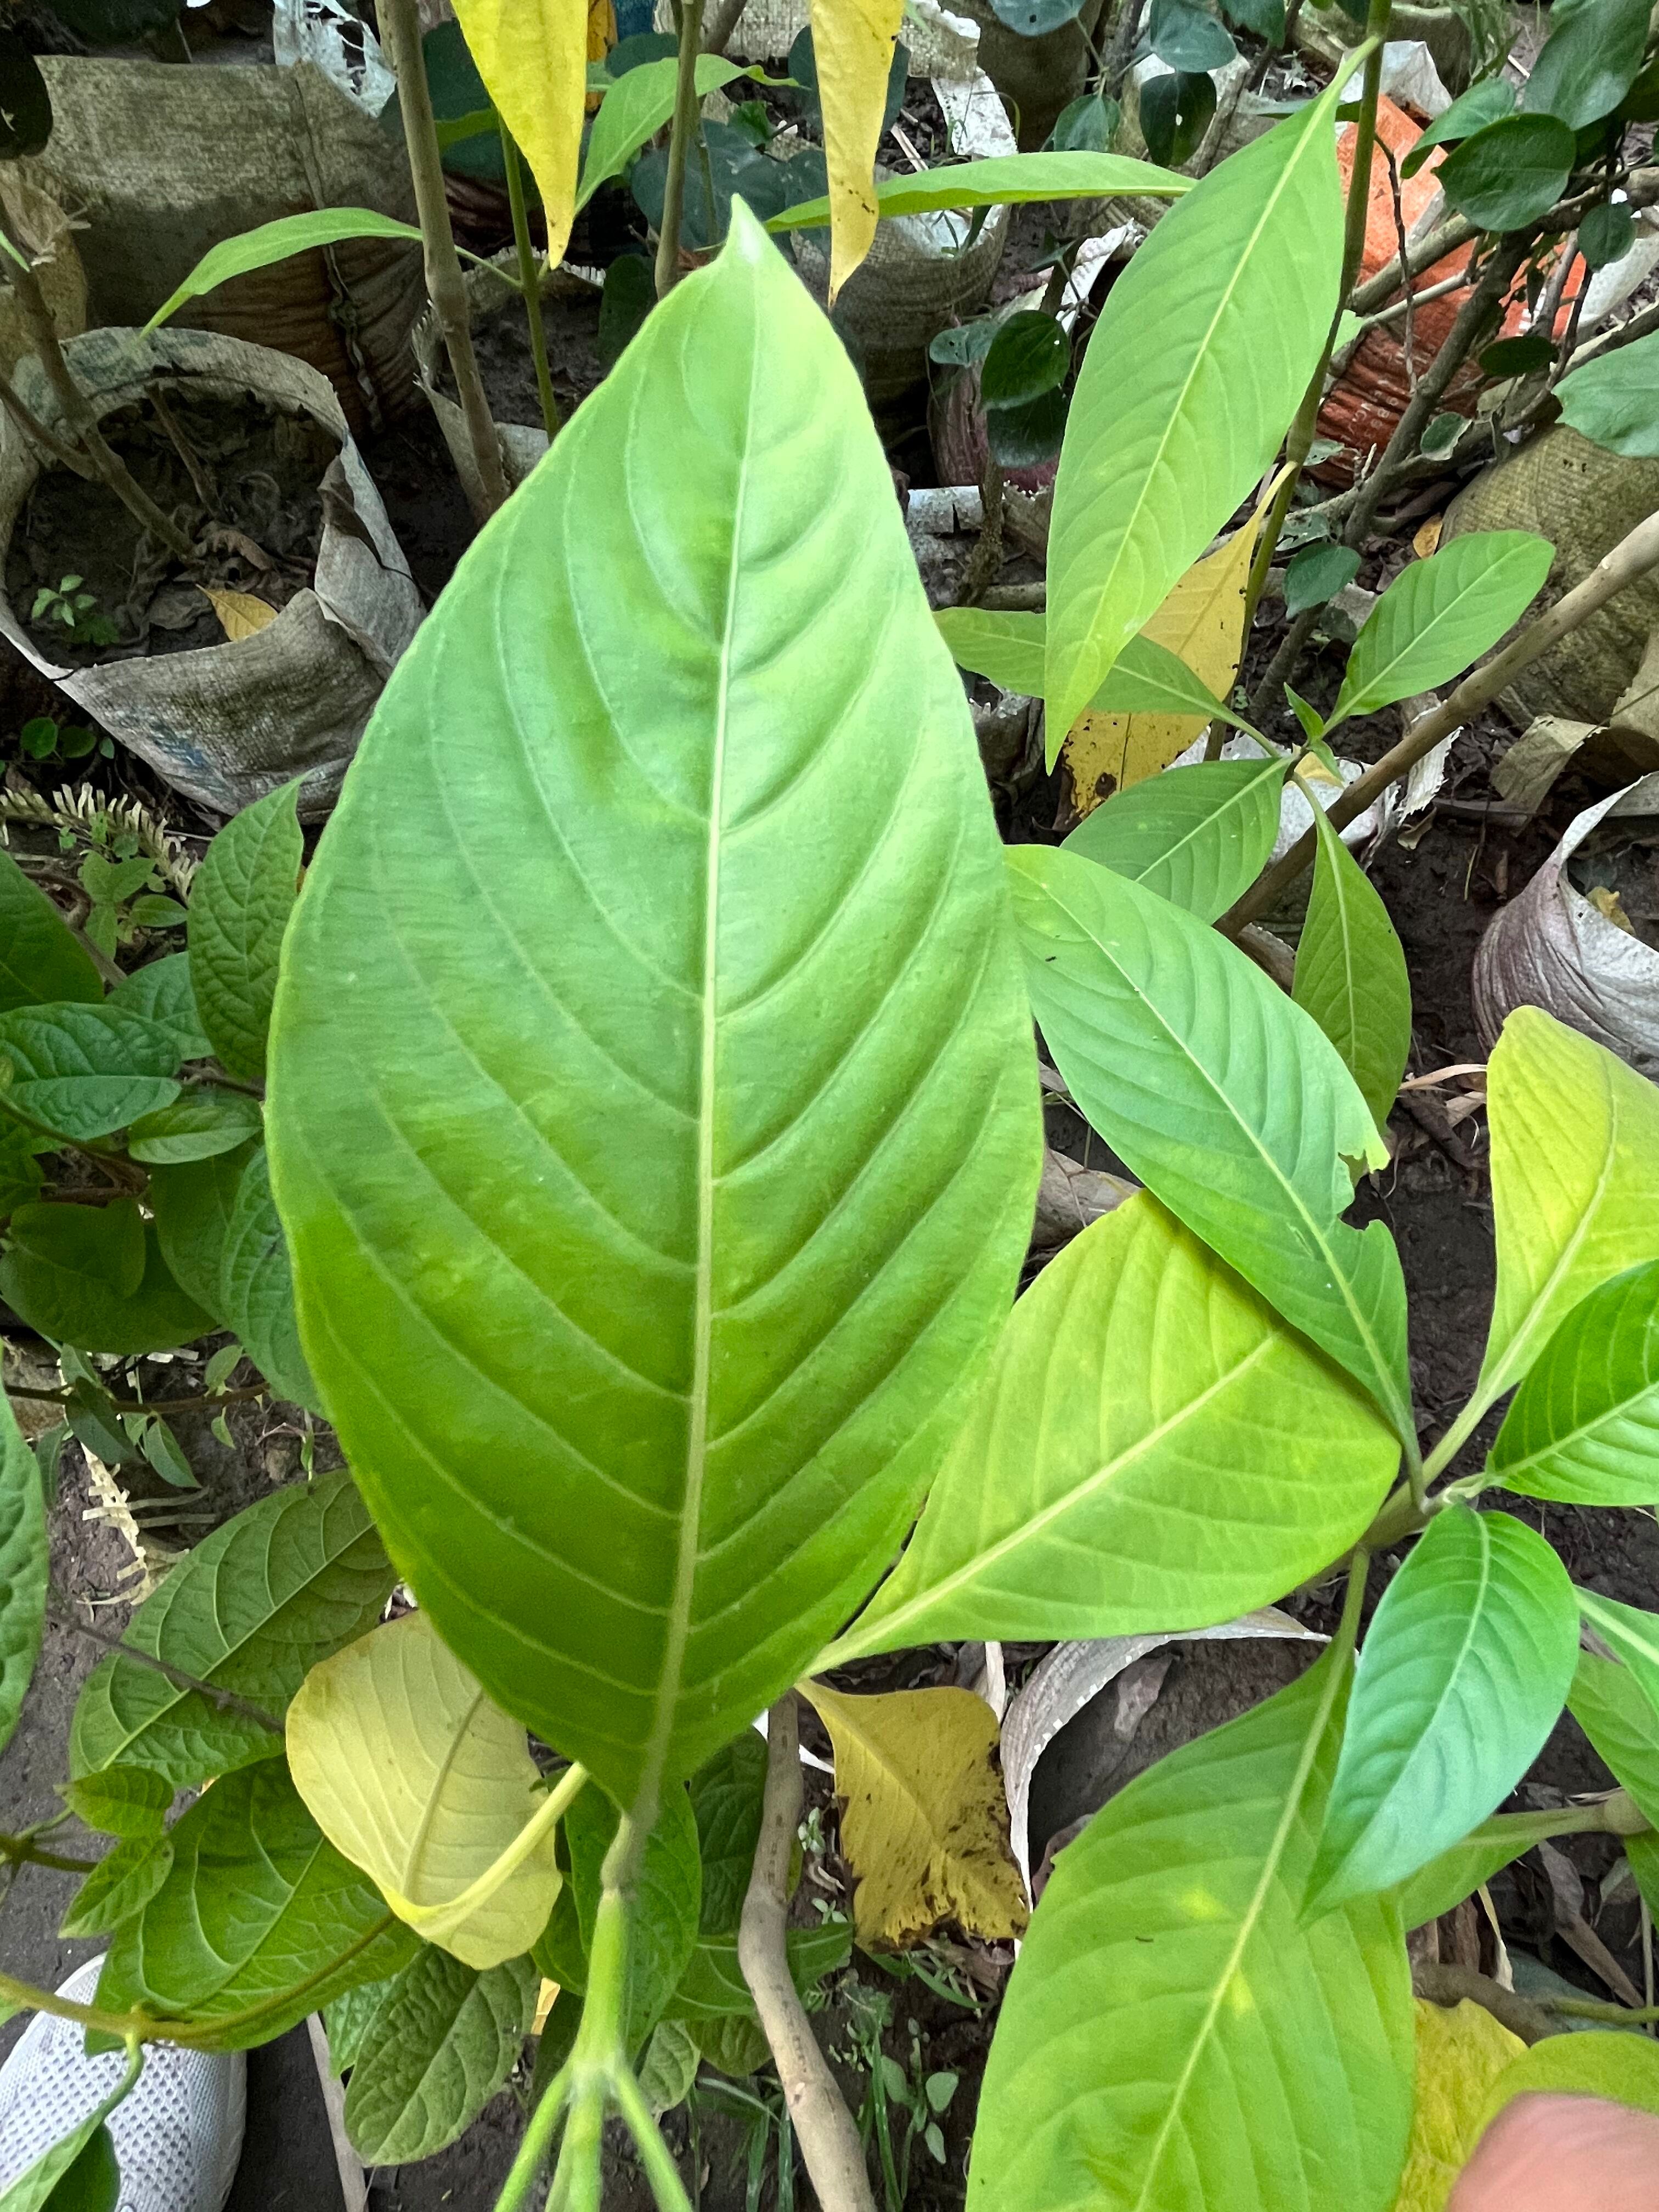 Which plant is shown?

vasaka
